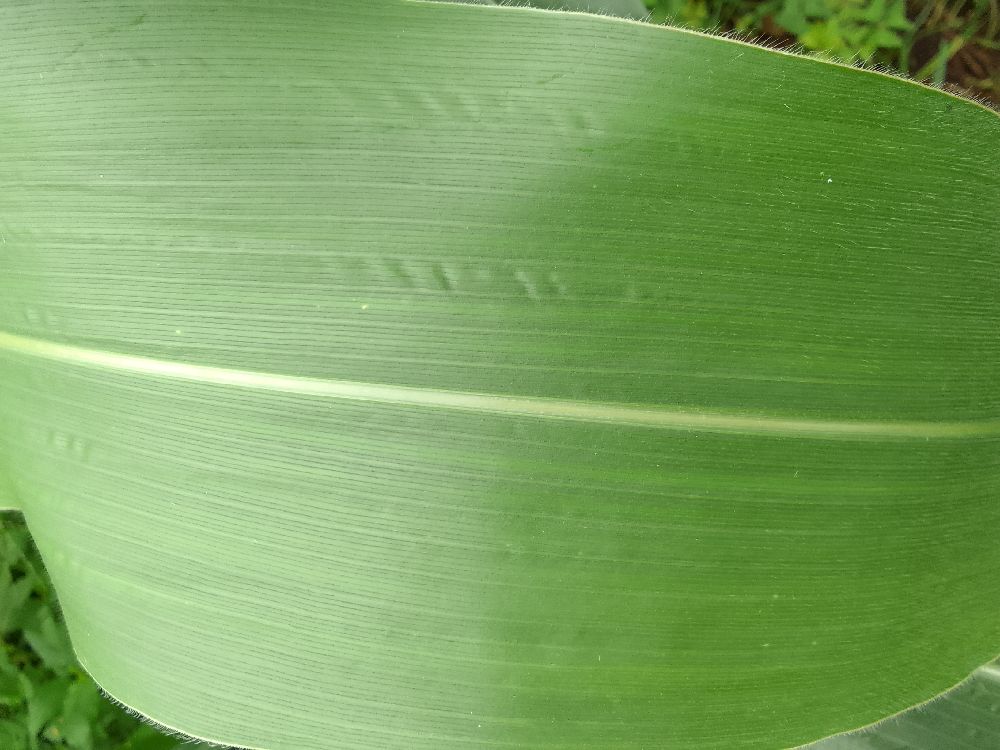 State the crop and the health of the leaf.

maize, healthy
